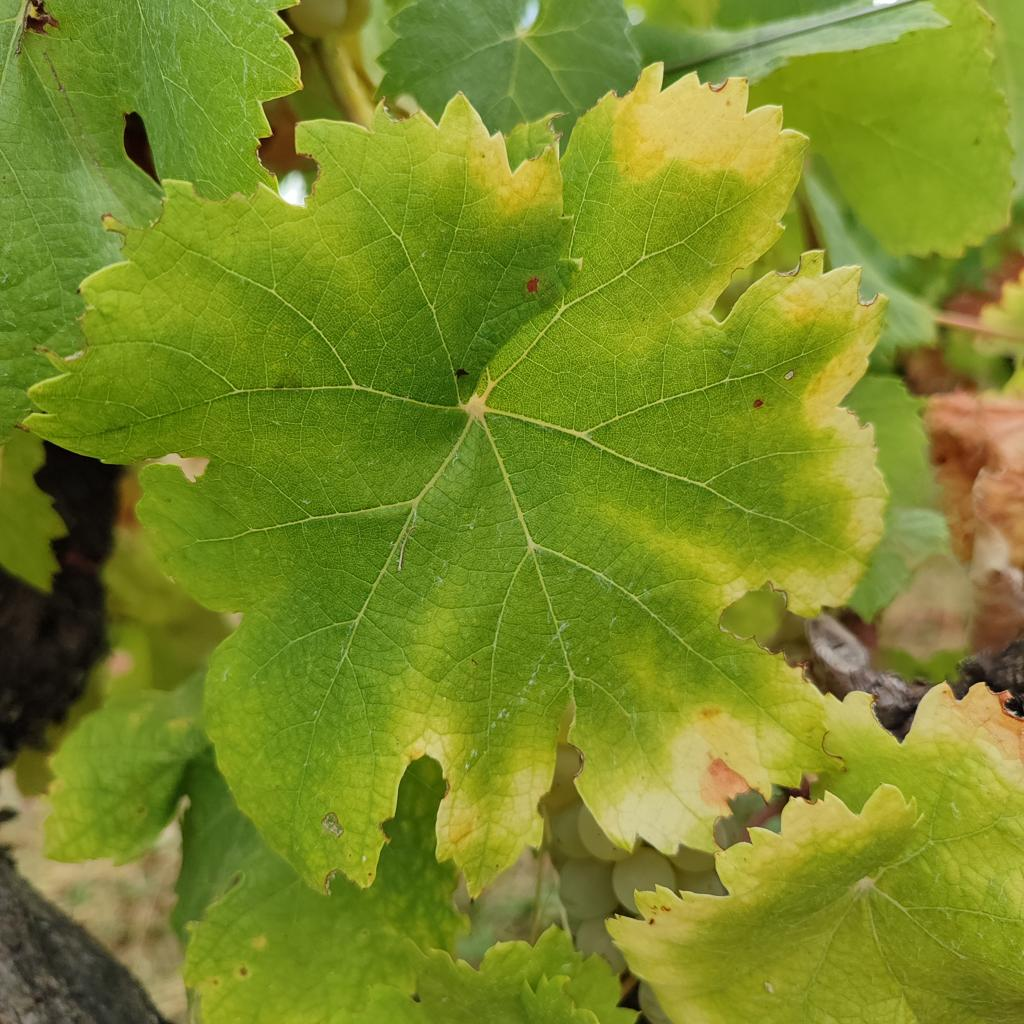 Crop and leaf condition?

grapevine, esca complex
